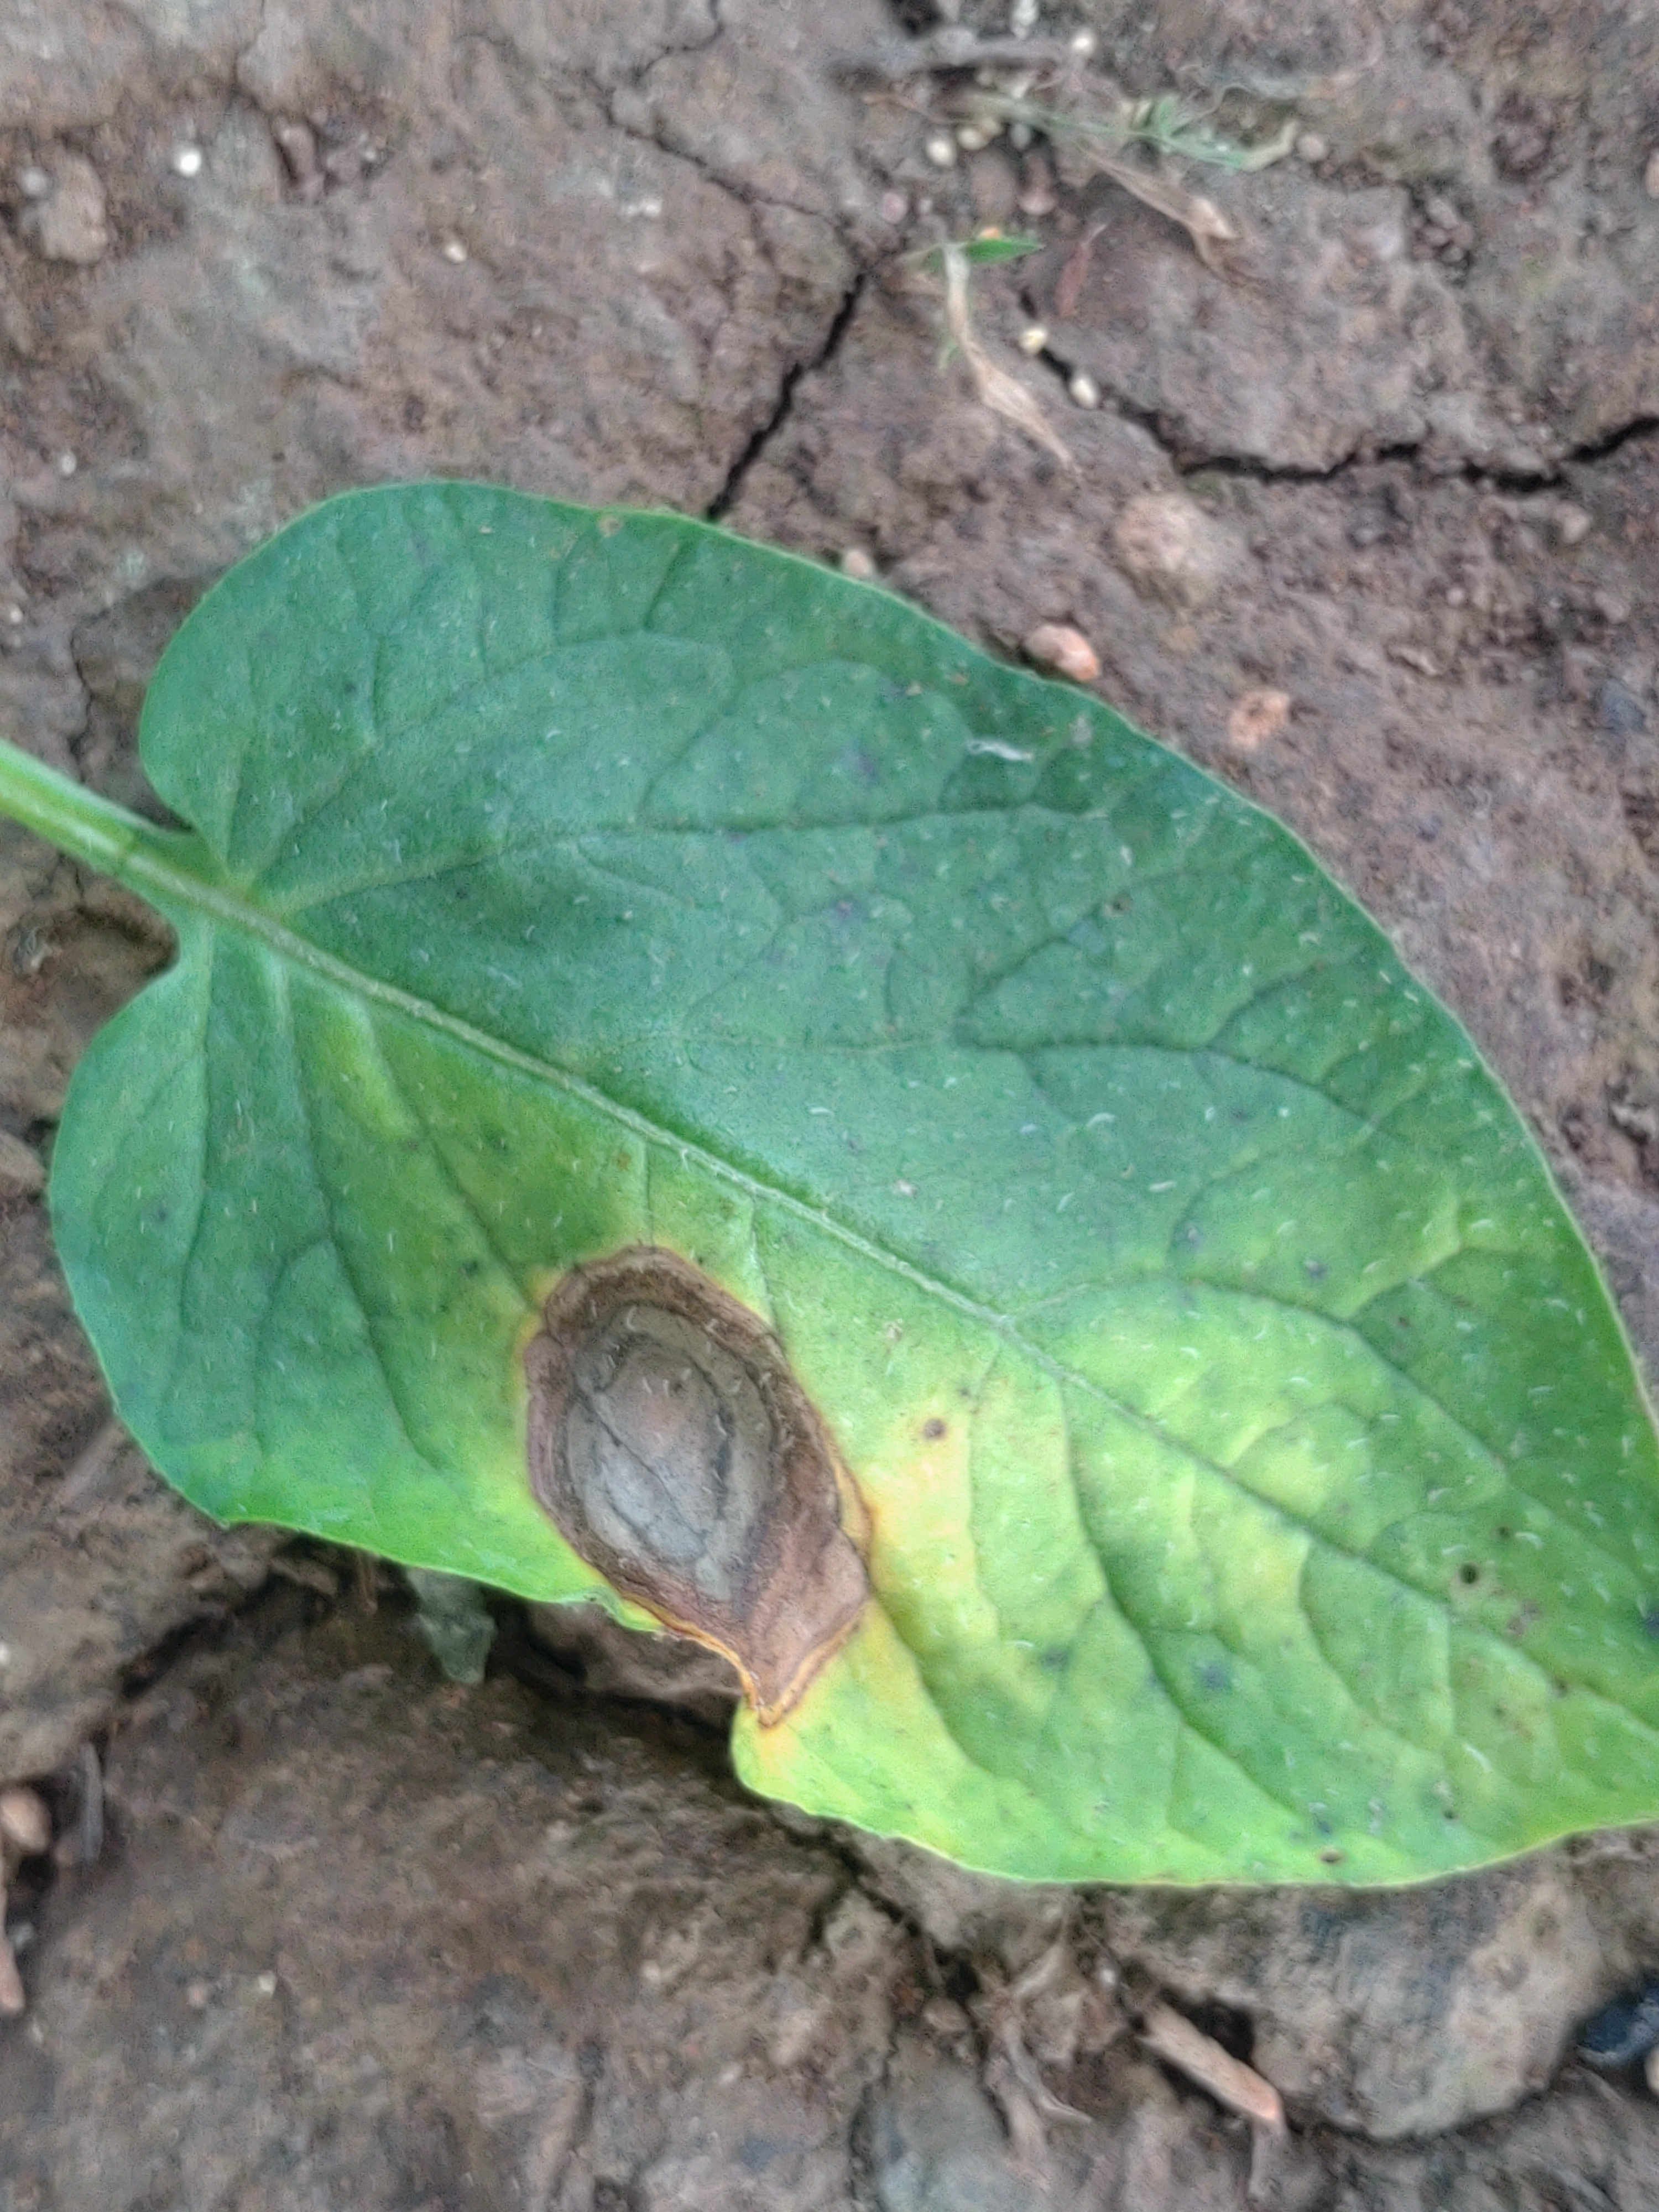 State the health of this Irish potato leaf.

early blight
